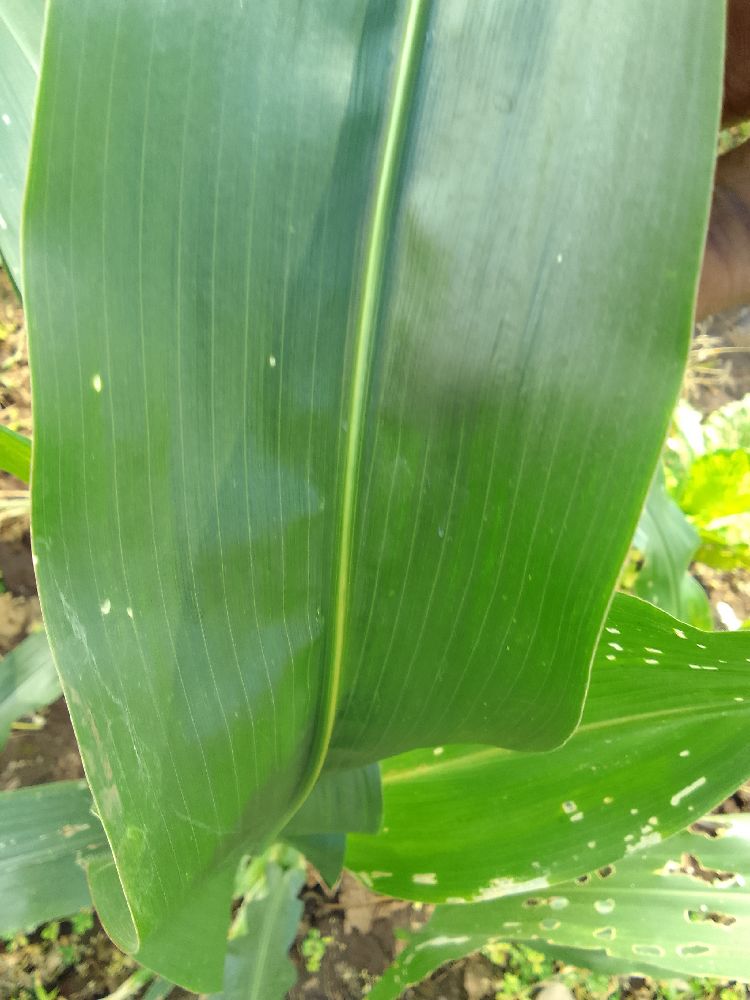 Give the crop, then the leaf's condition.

maize, healthy
